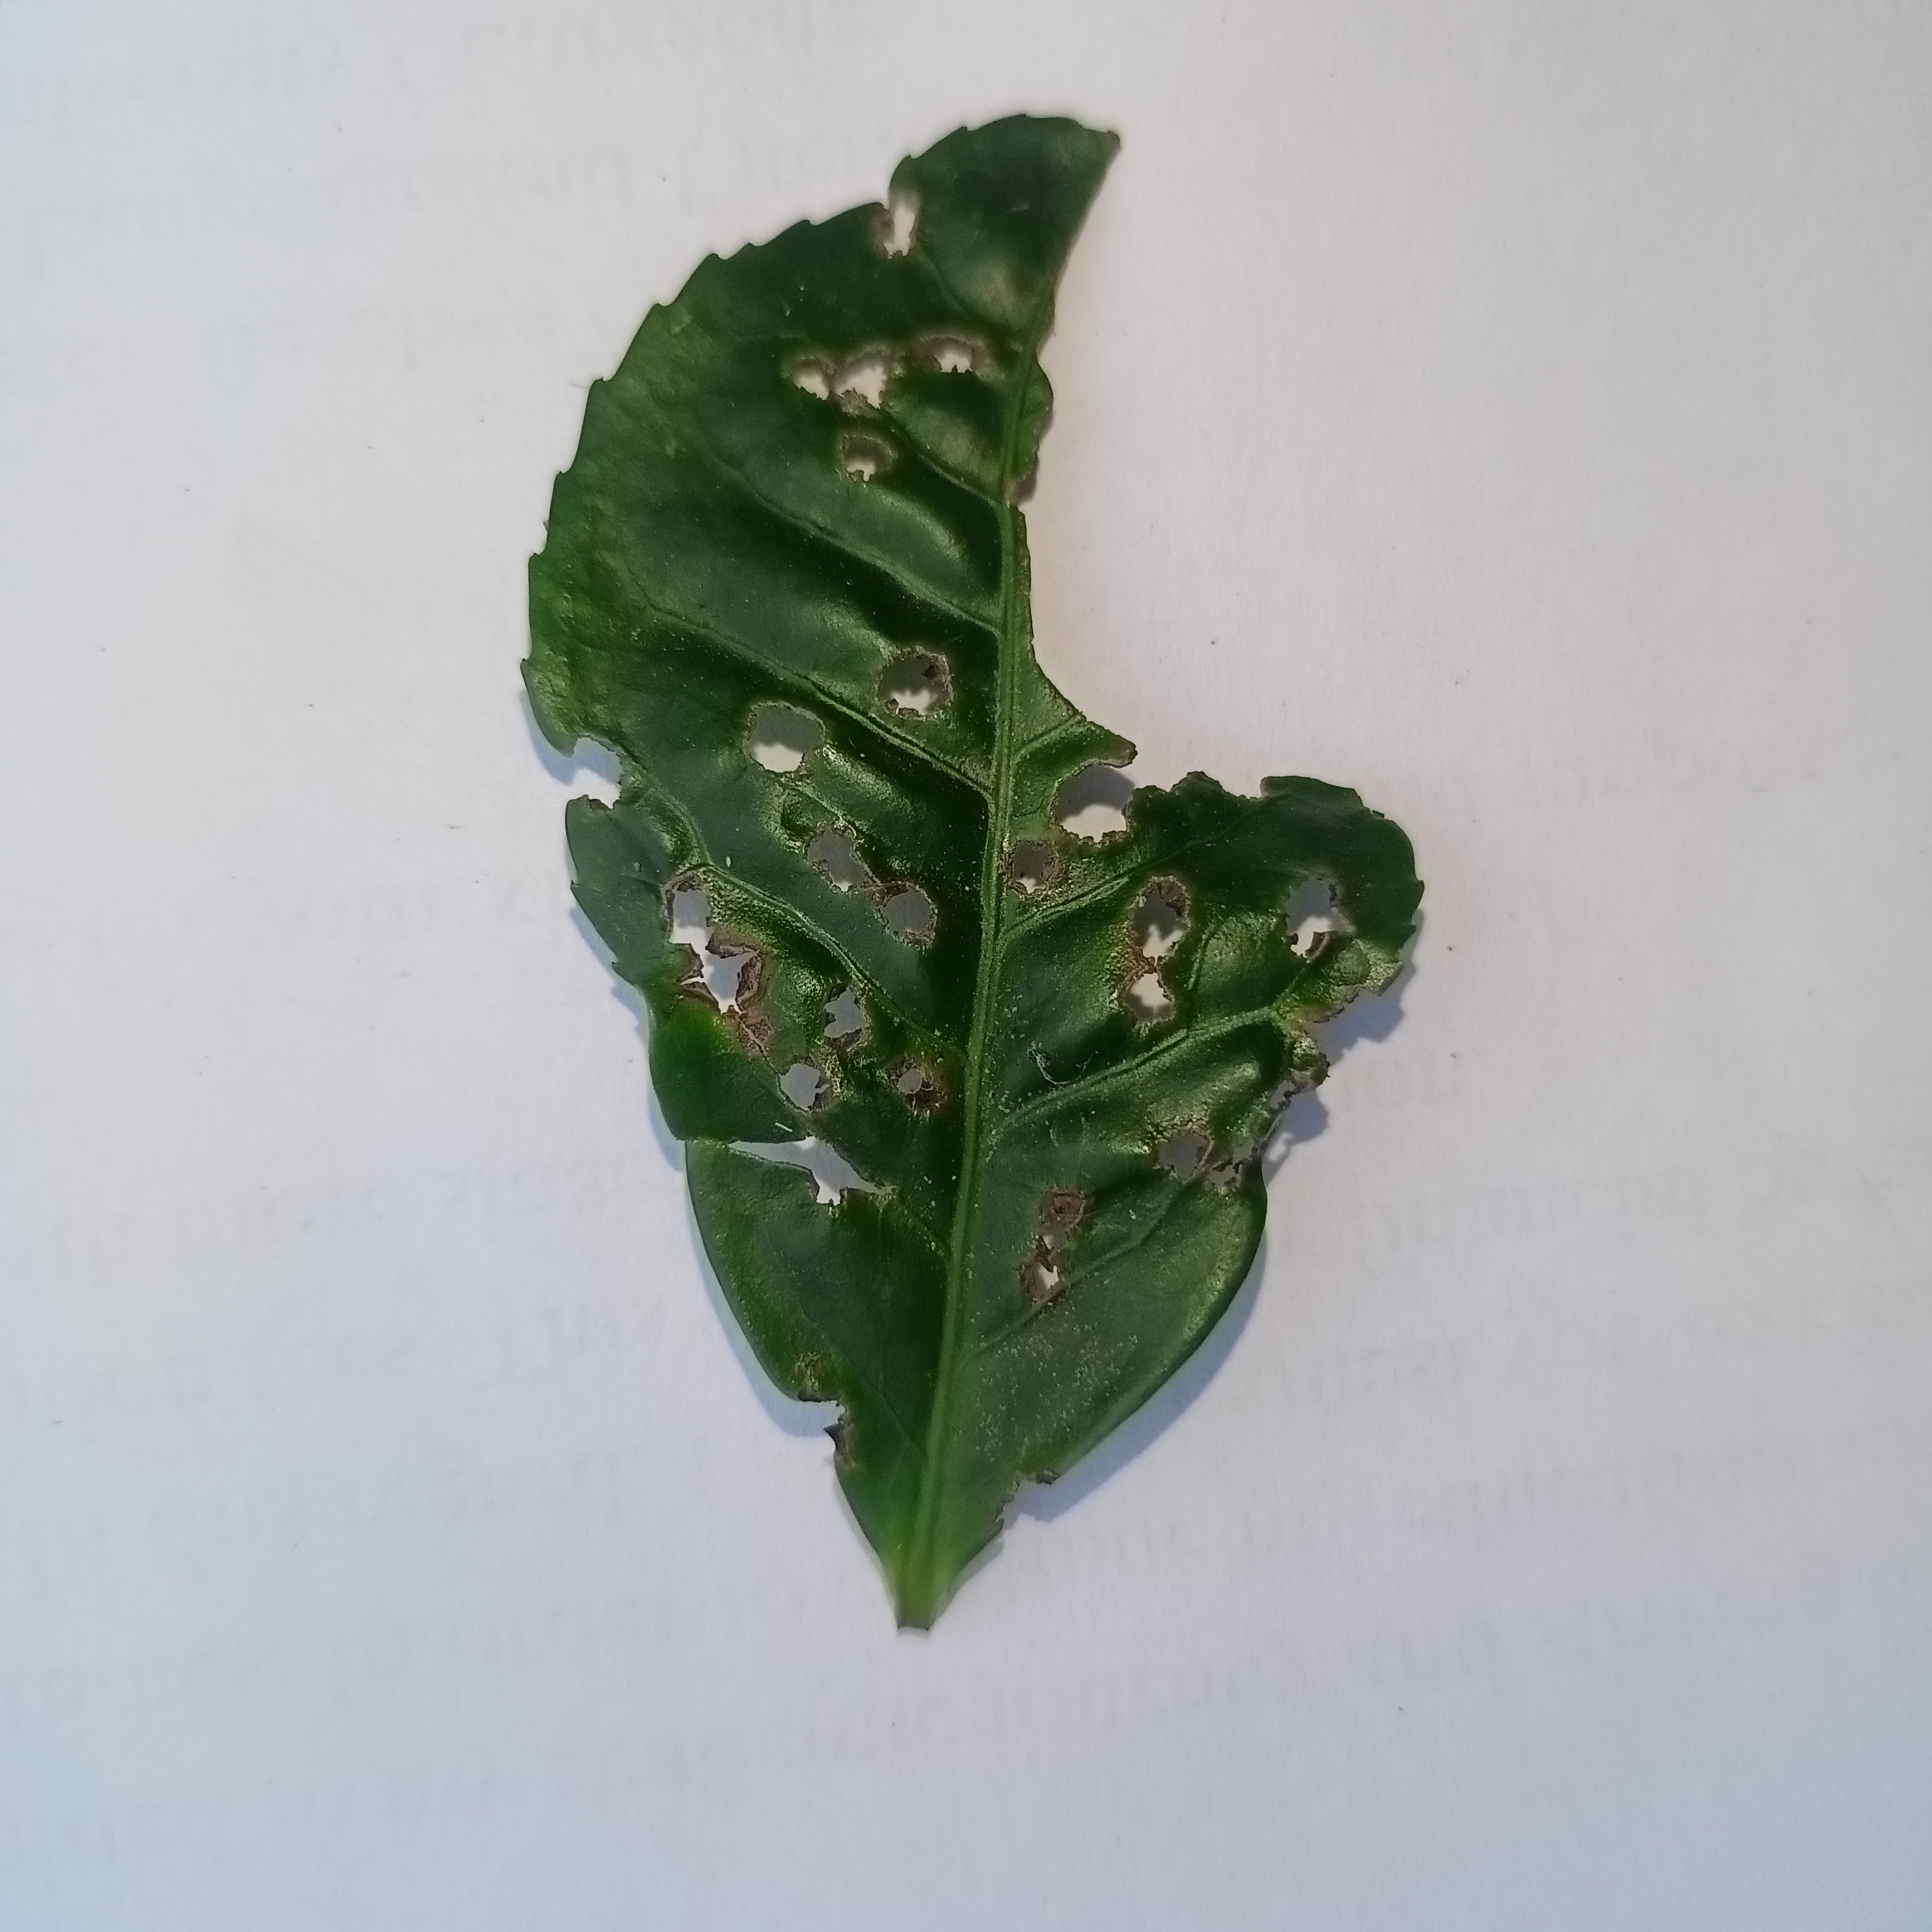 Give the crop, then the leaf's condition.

tea, helopeltis
